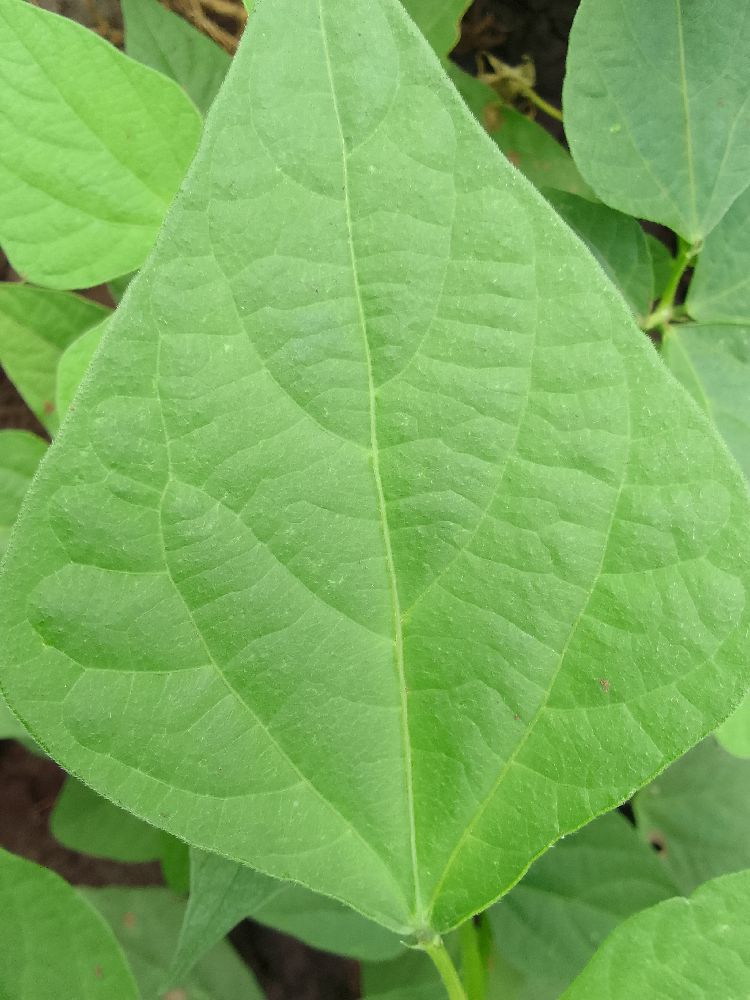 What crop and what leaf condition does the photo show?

common bean, healthy
